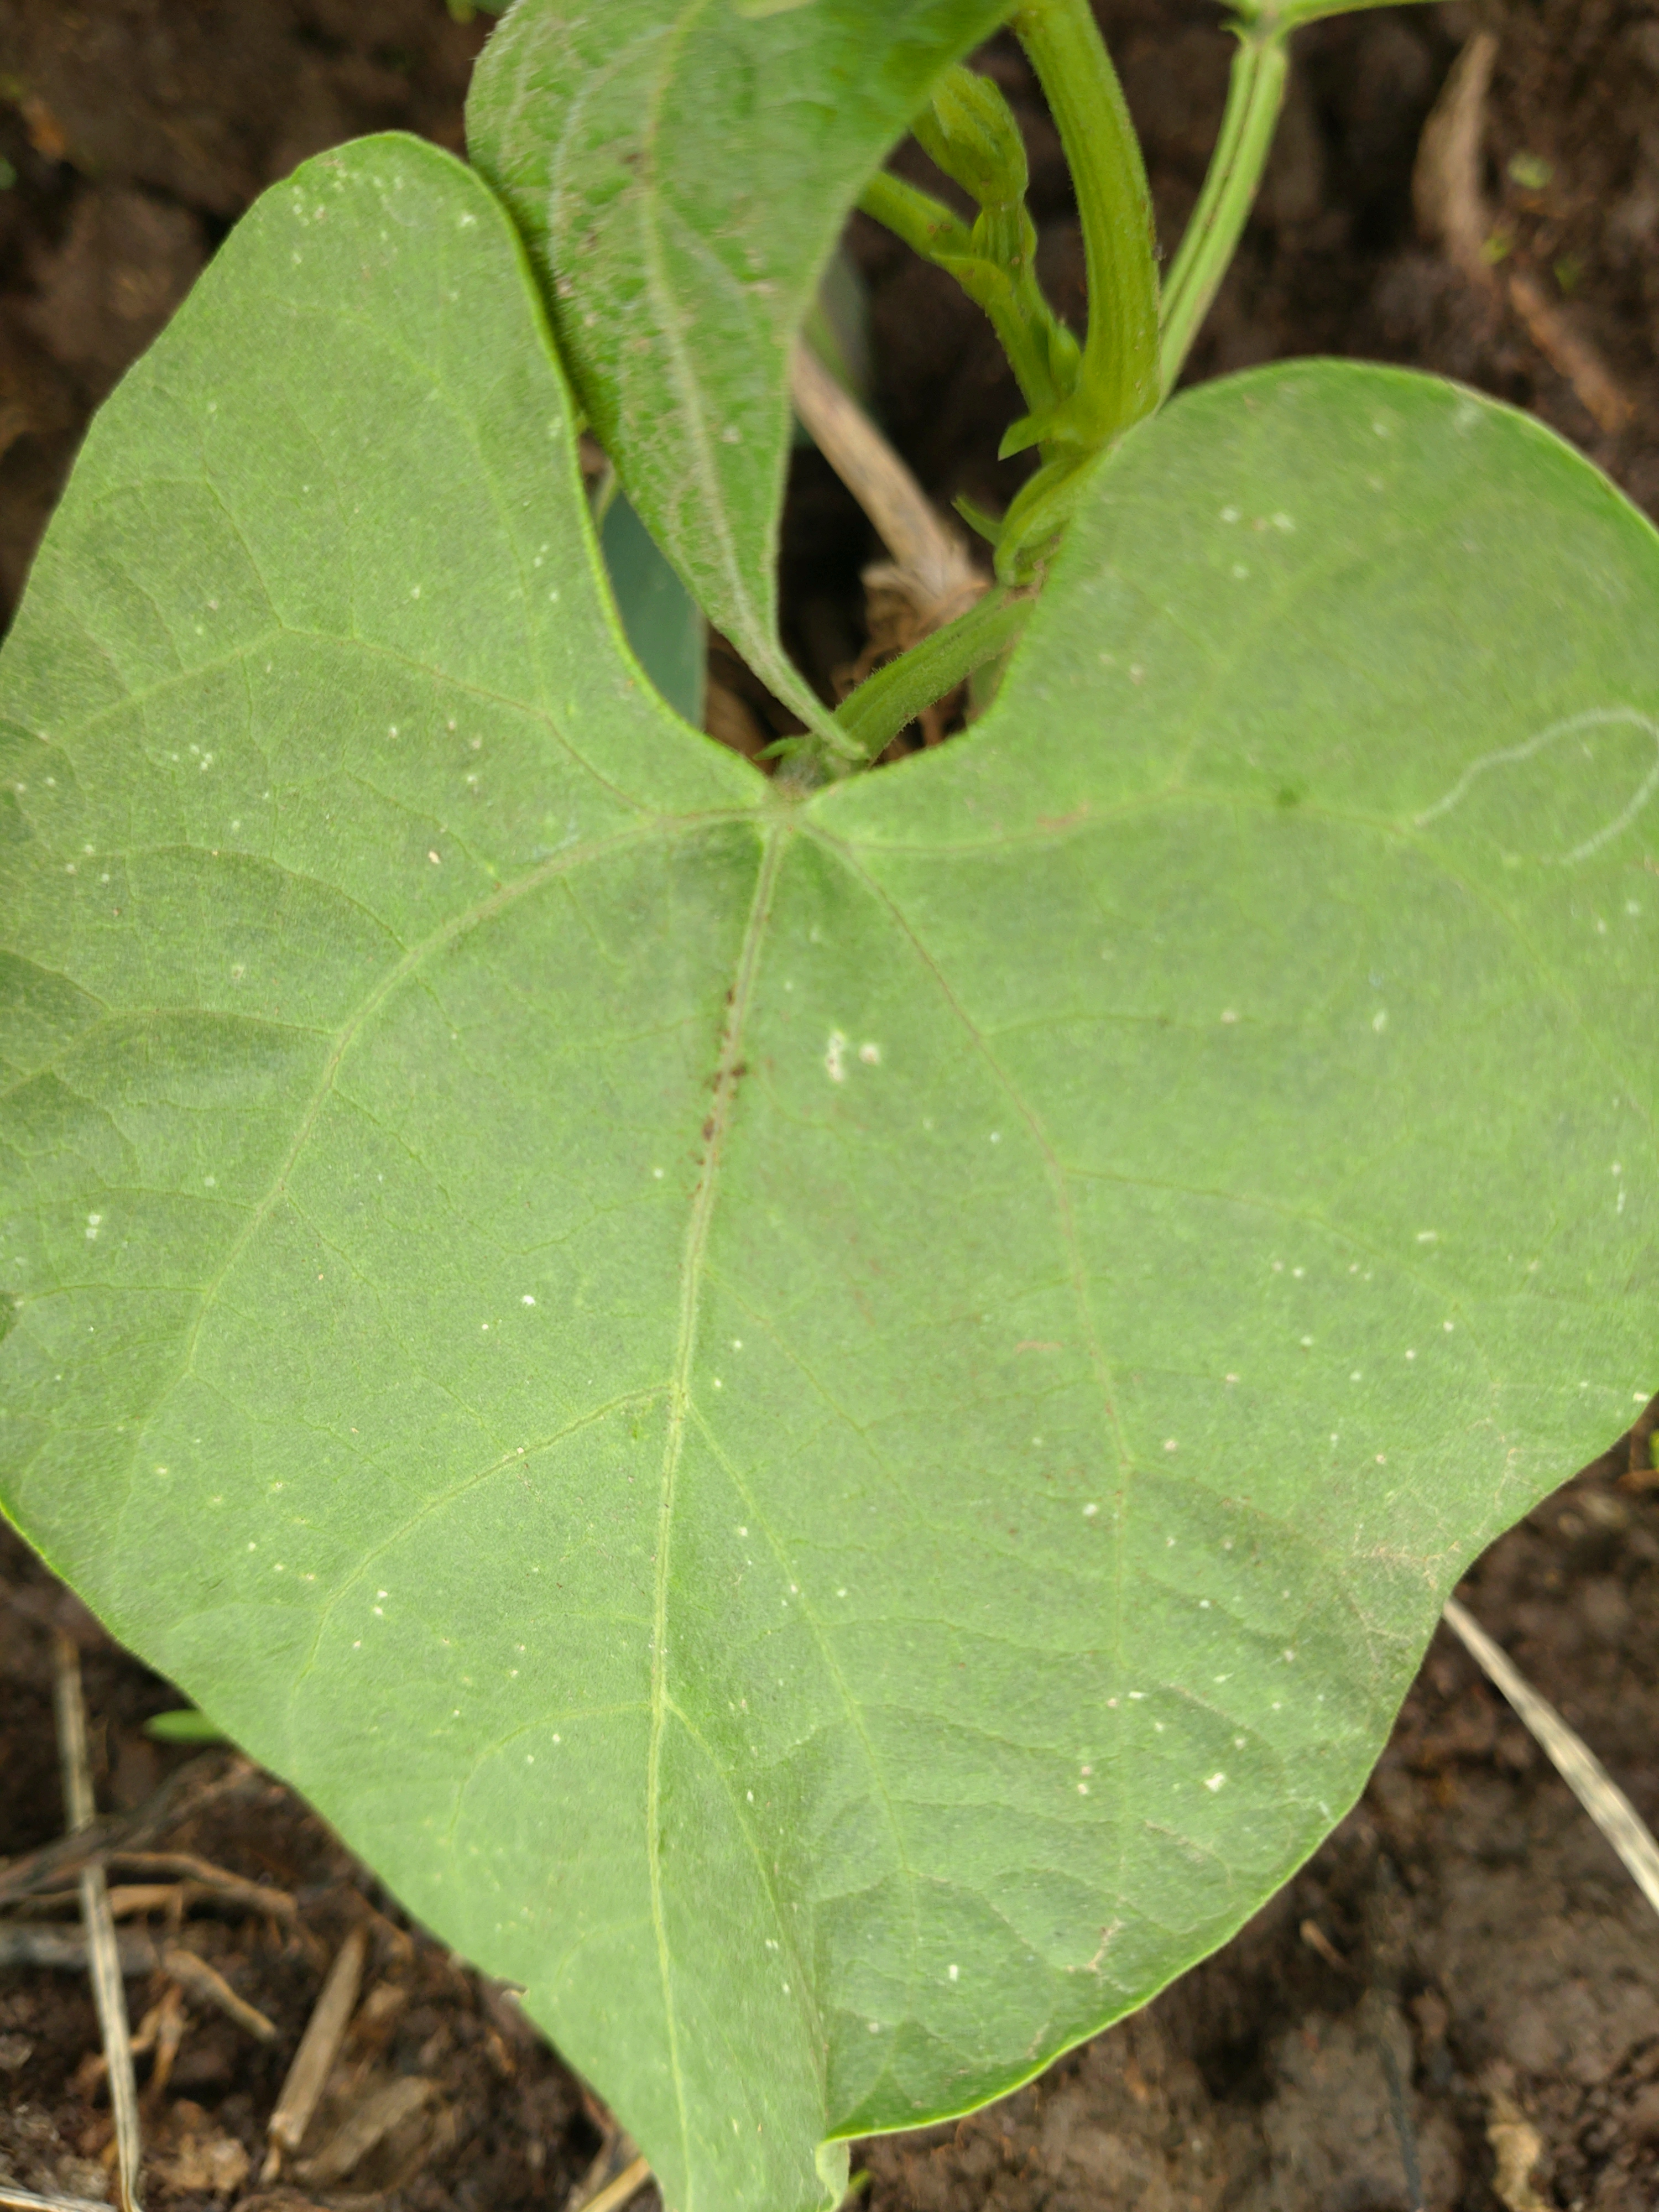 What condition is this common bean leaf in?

healthy
